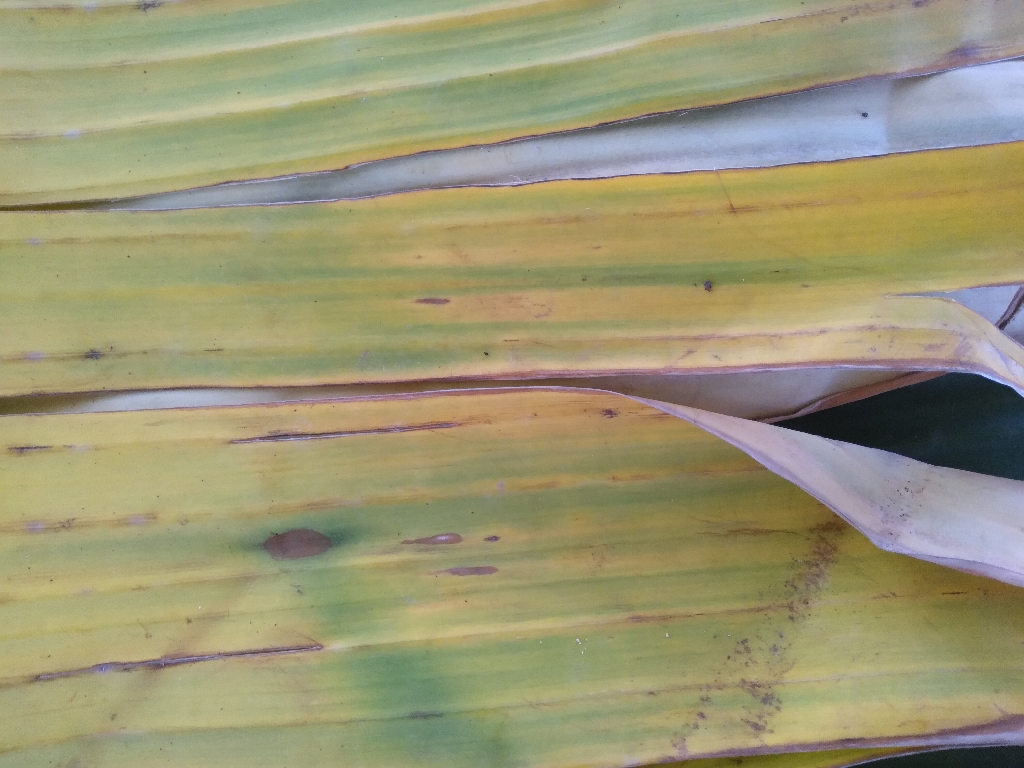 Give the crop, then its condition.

banana, fusarium wilt race 1
